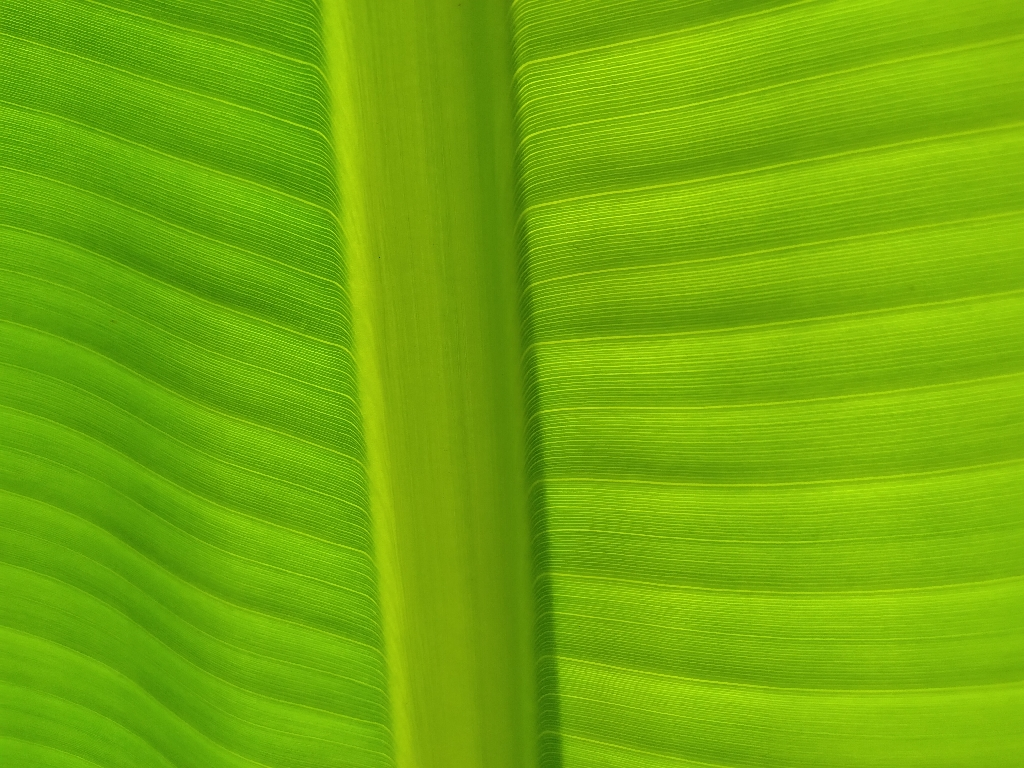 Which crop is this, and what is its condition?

banana, healthy
